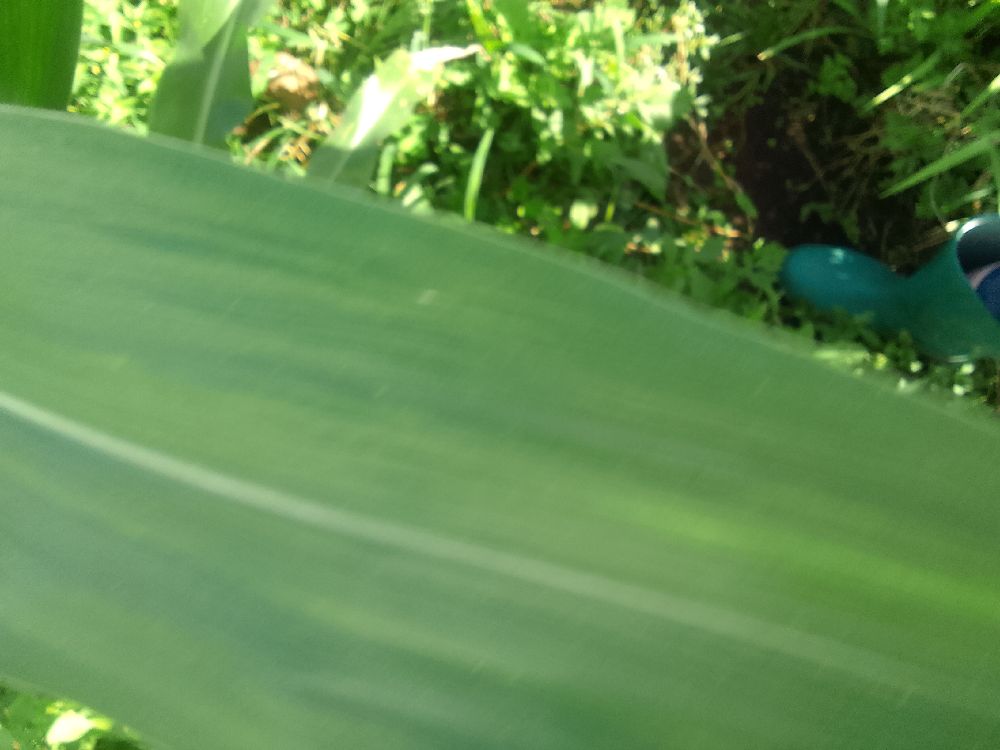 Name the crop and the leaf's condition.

maize, healthy
